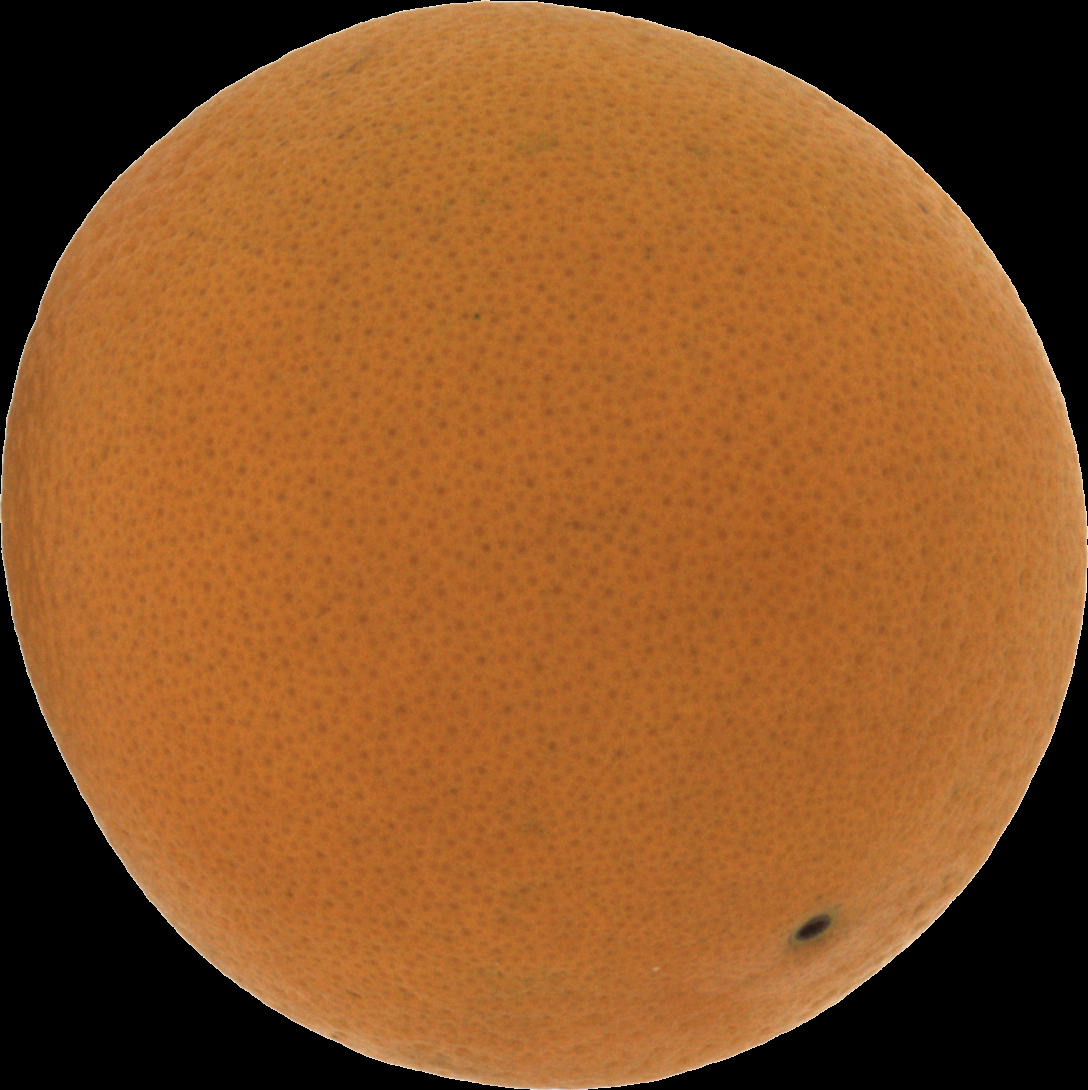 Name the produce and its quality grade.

orange, good
